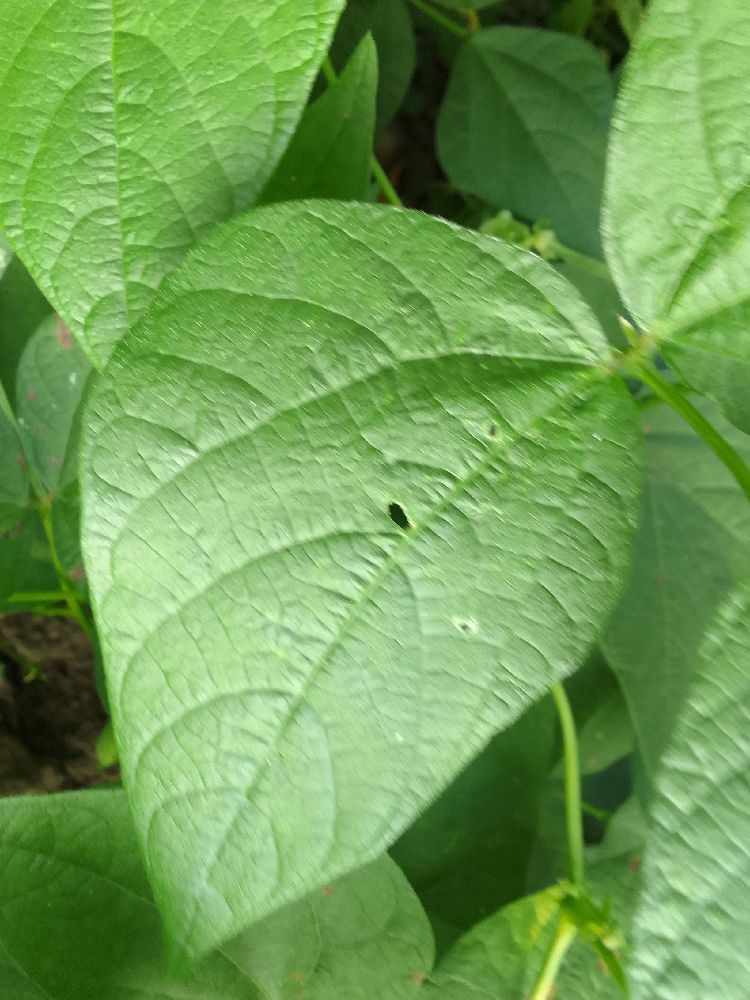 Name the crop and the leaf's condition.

common bean, healthy
